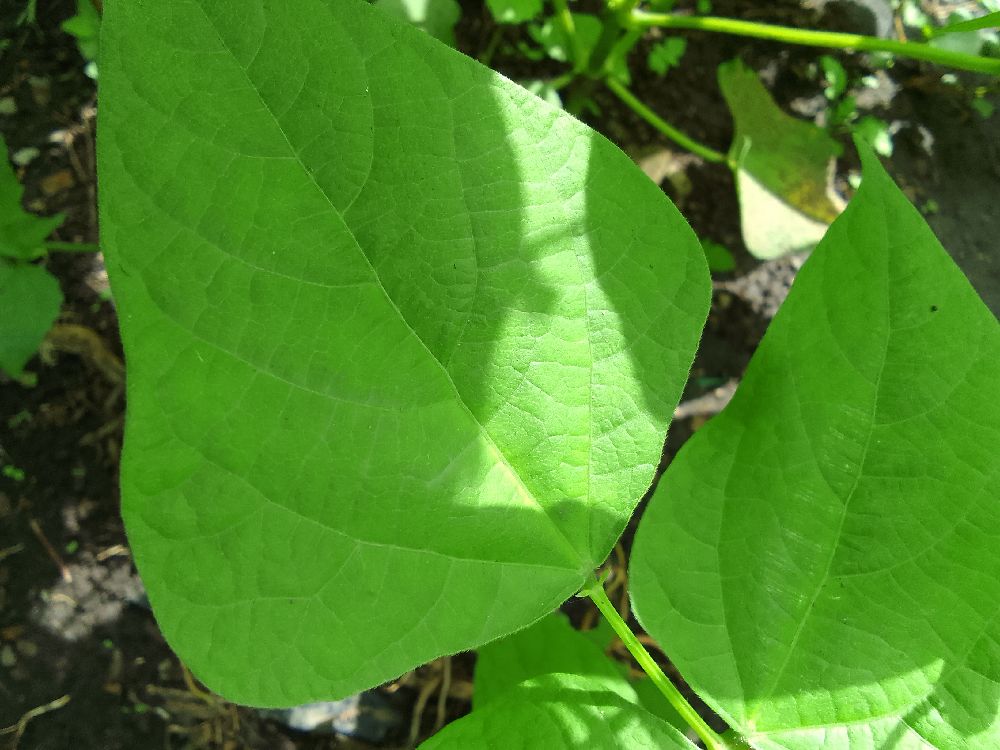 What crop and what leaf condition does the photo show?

common bean, healthy
